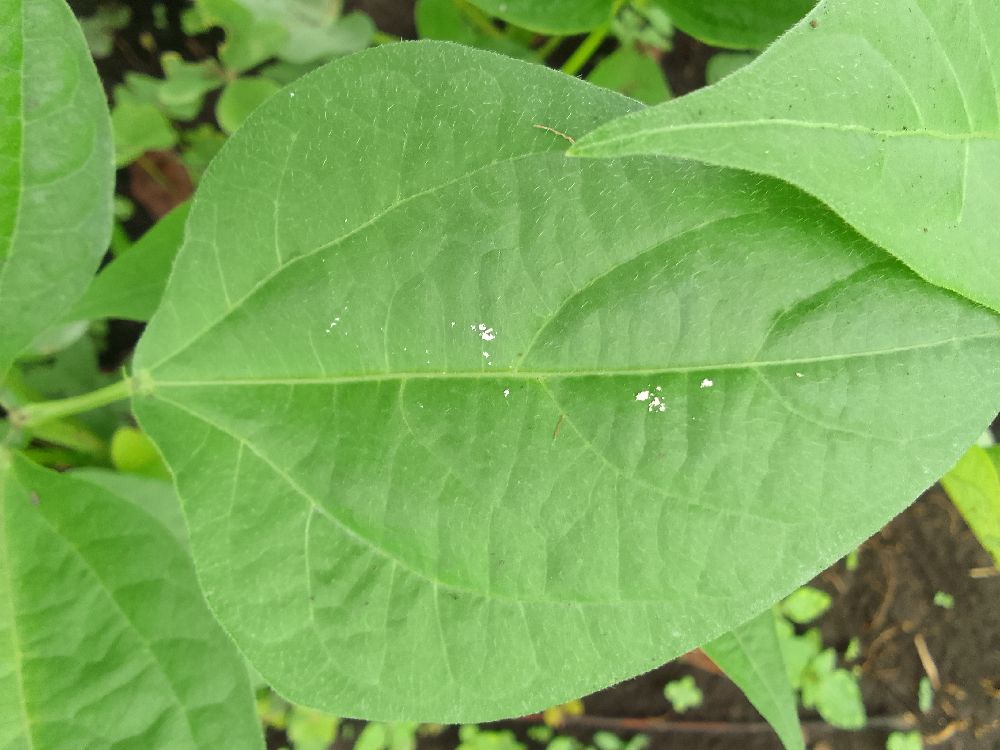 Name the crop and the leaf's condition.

common bean, healthy
